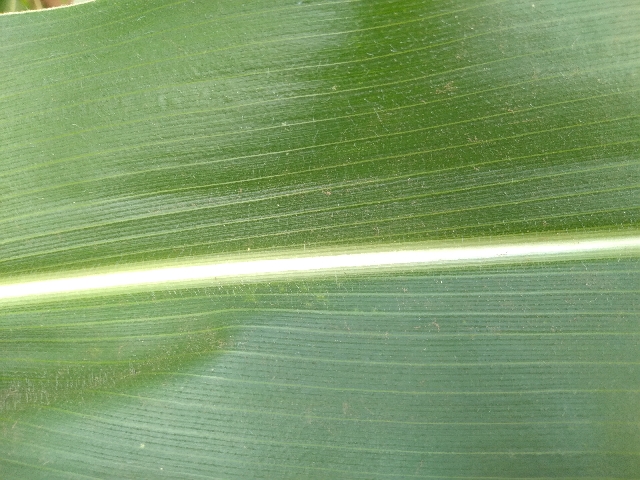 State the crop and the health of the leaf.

maize, healthy
